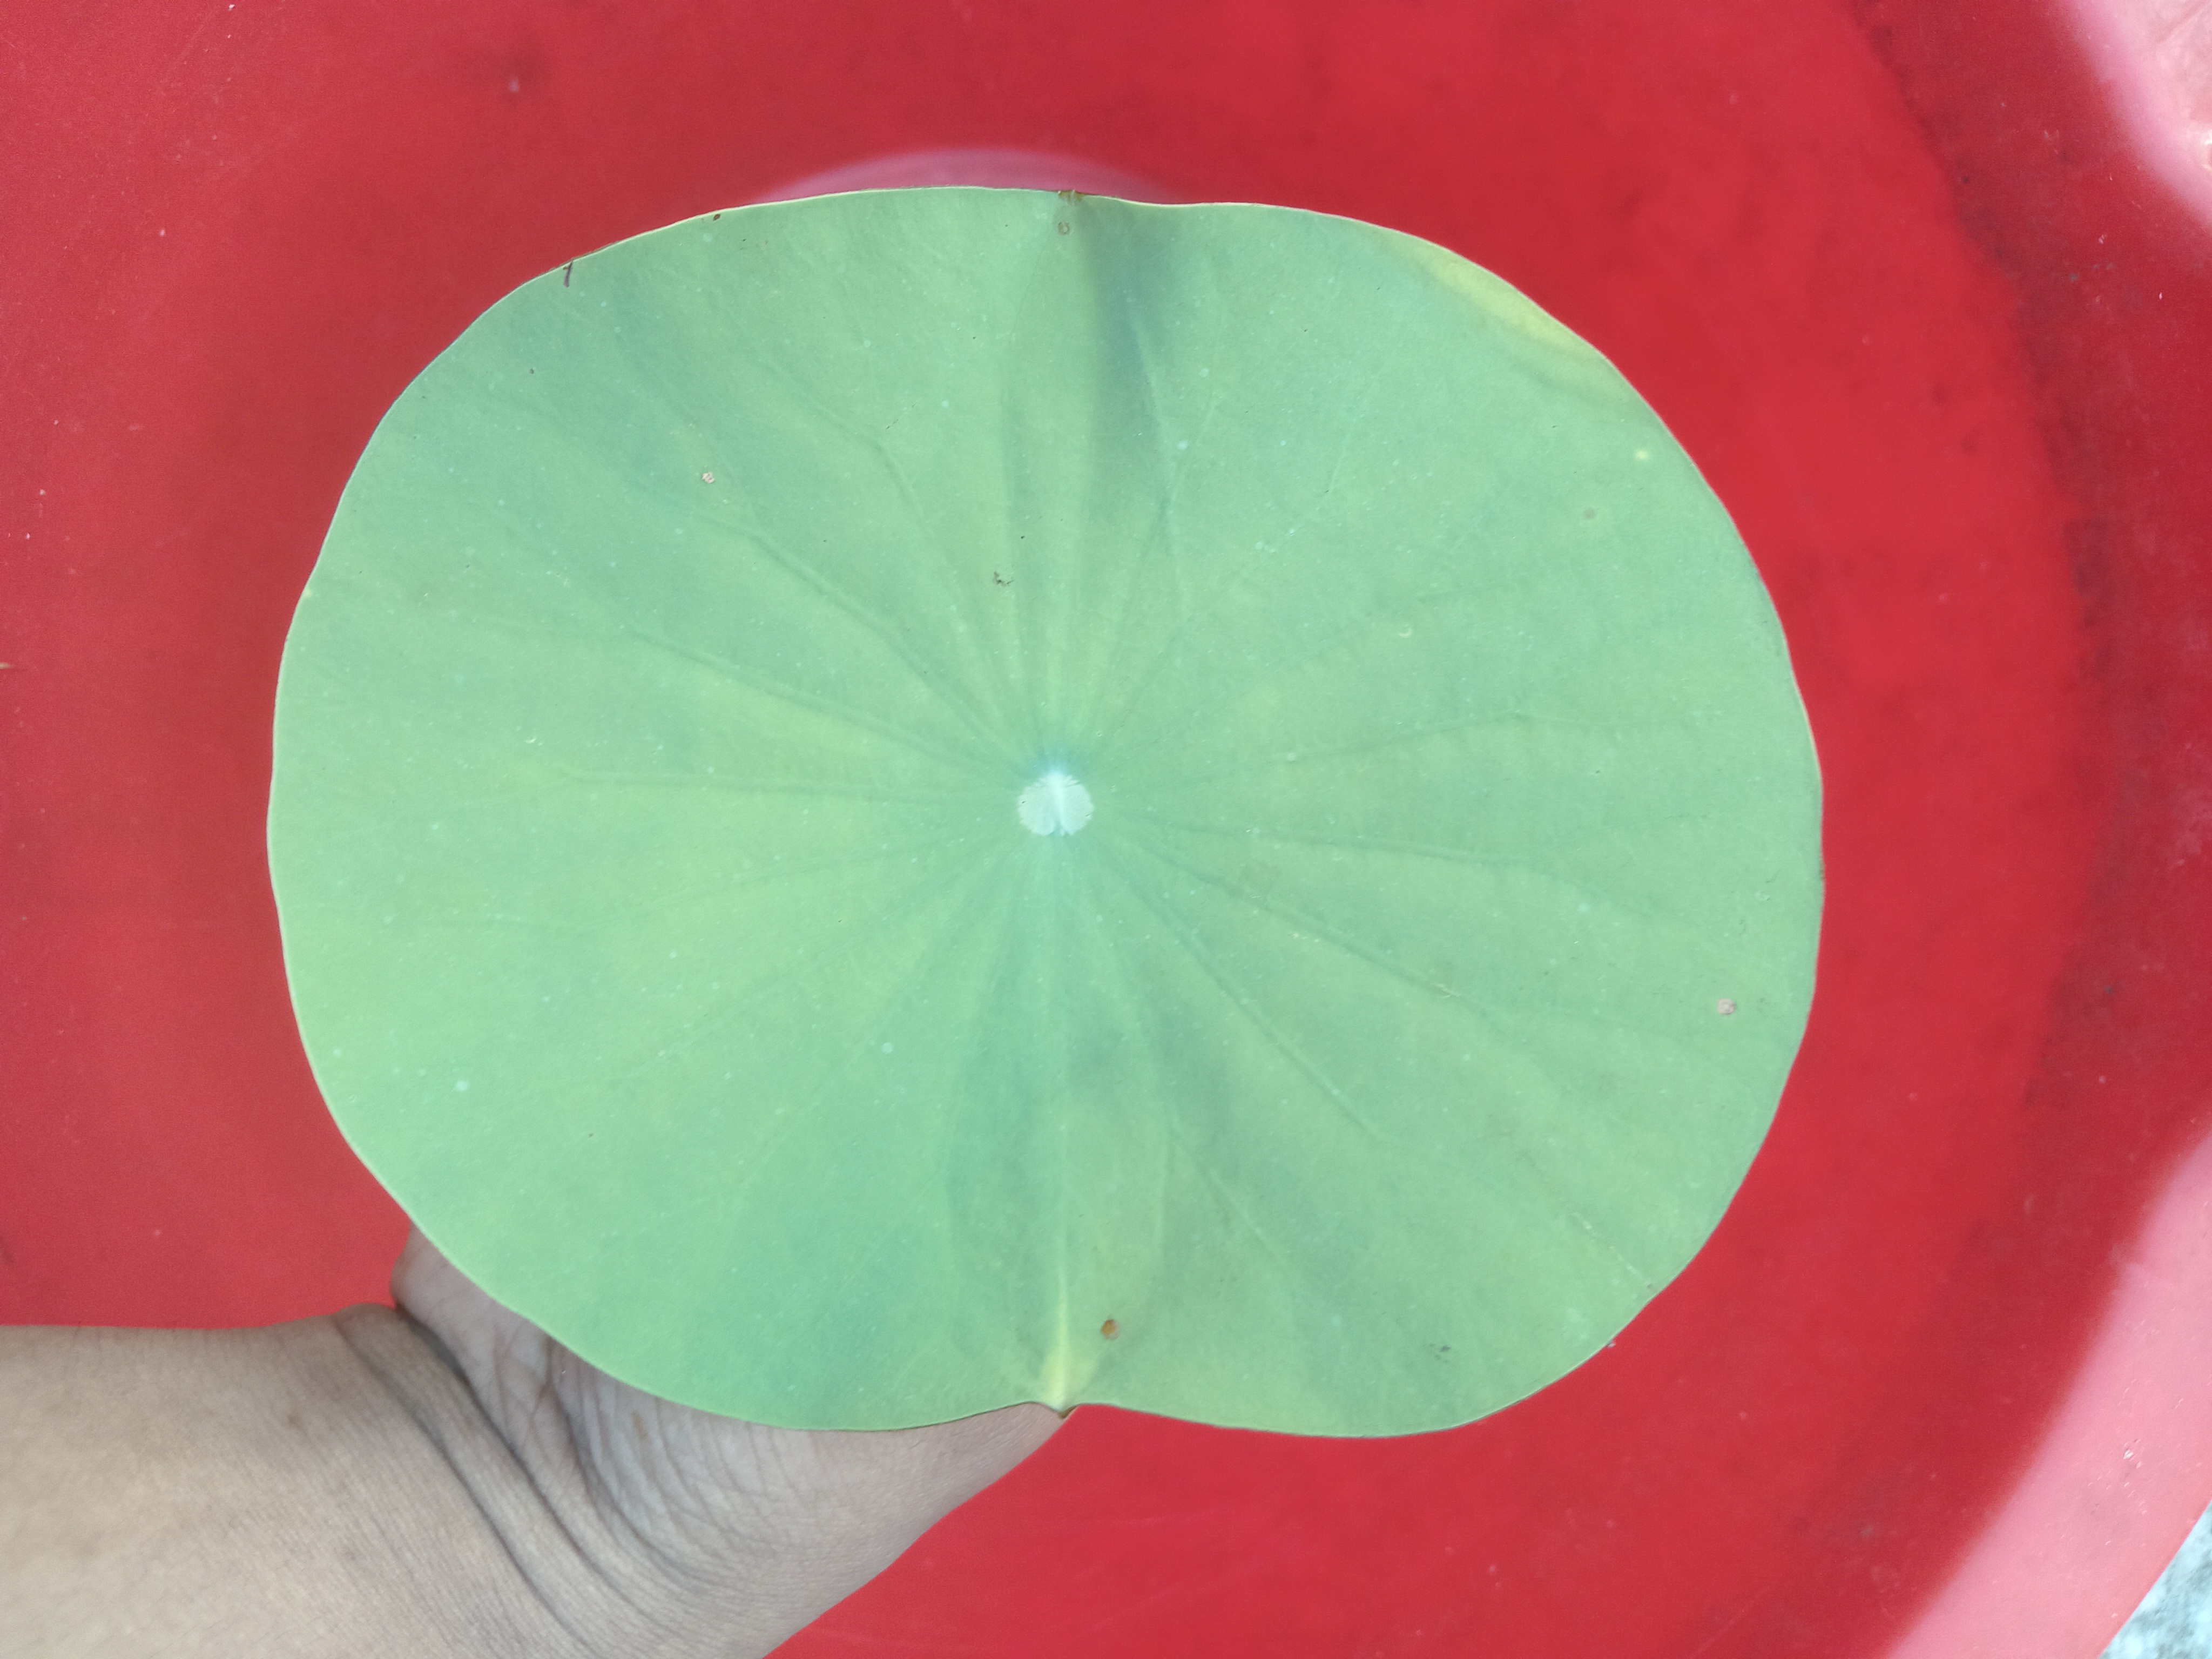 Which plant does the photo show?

lotus
